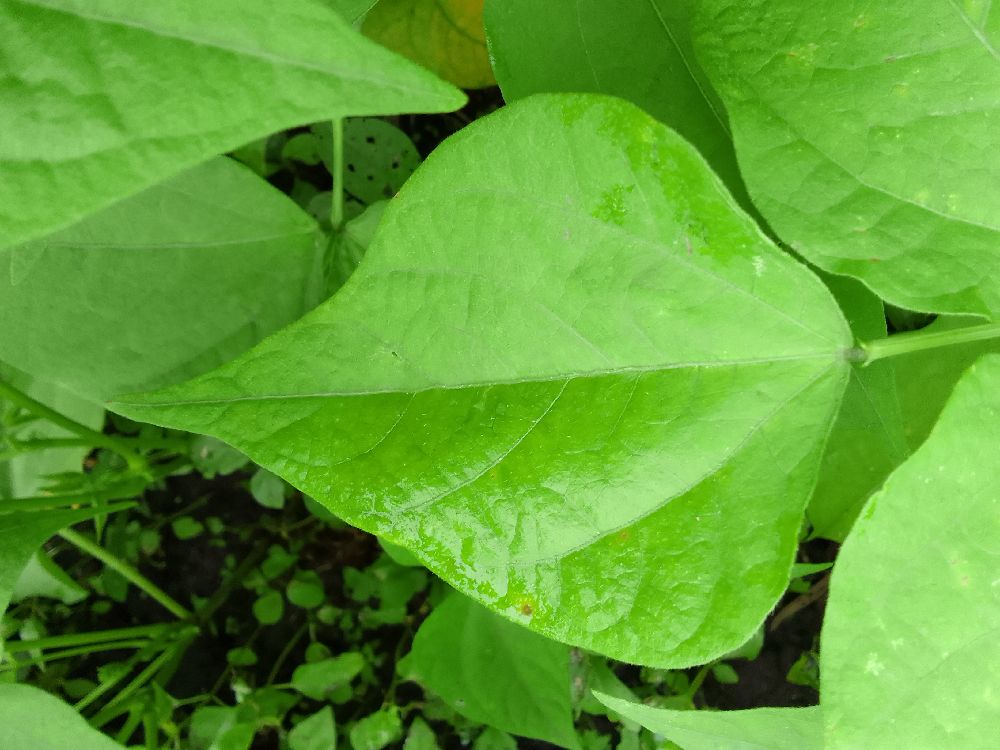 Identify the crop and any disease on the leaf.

common bean, healthy
